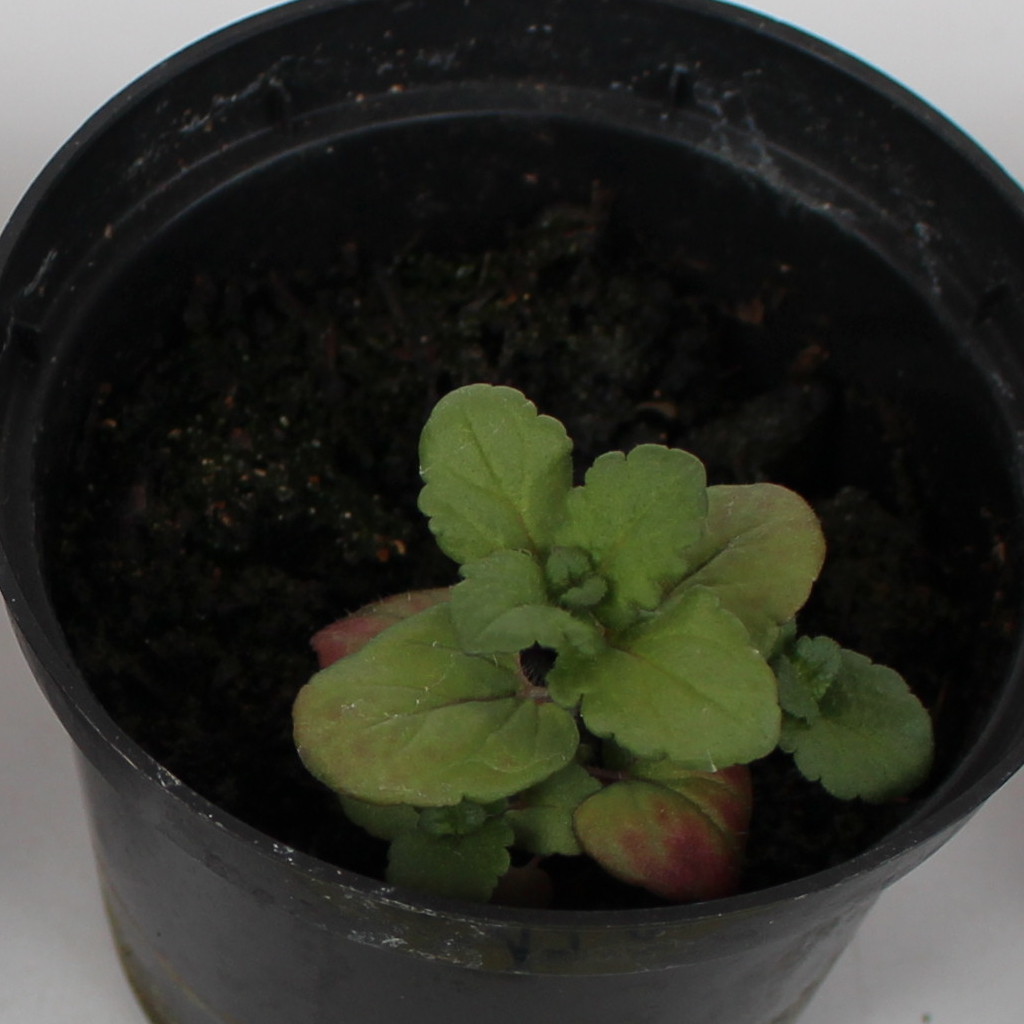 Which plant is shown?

Veronica persica
